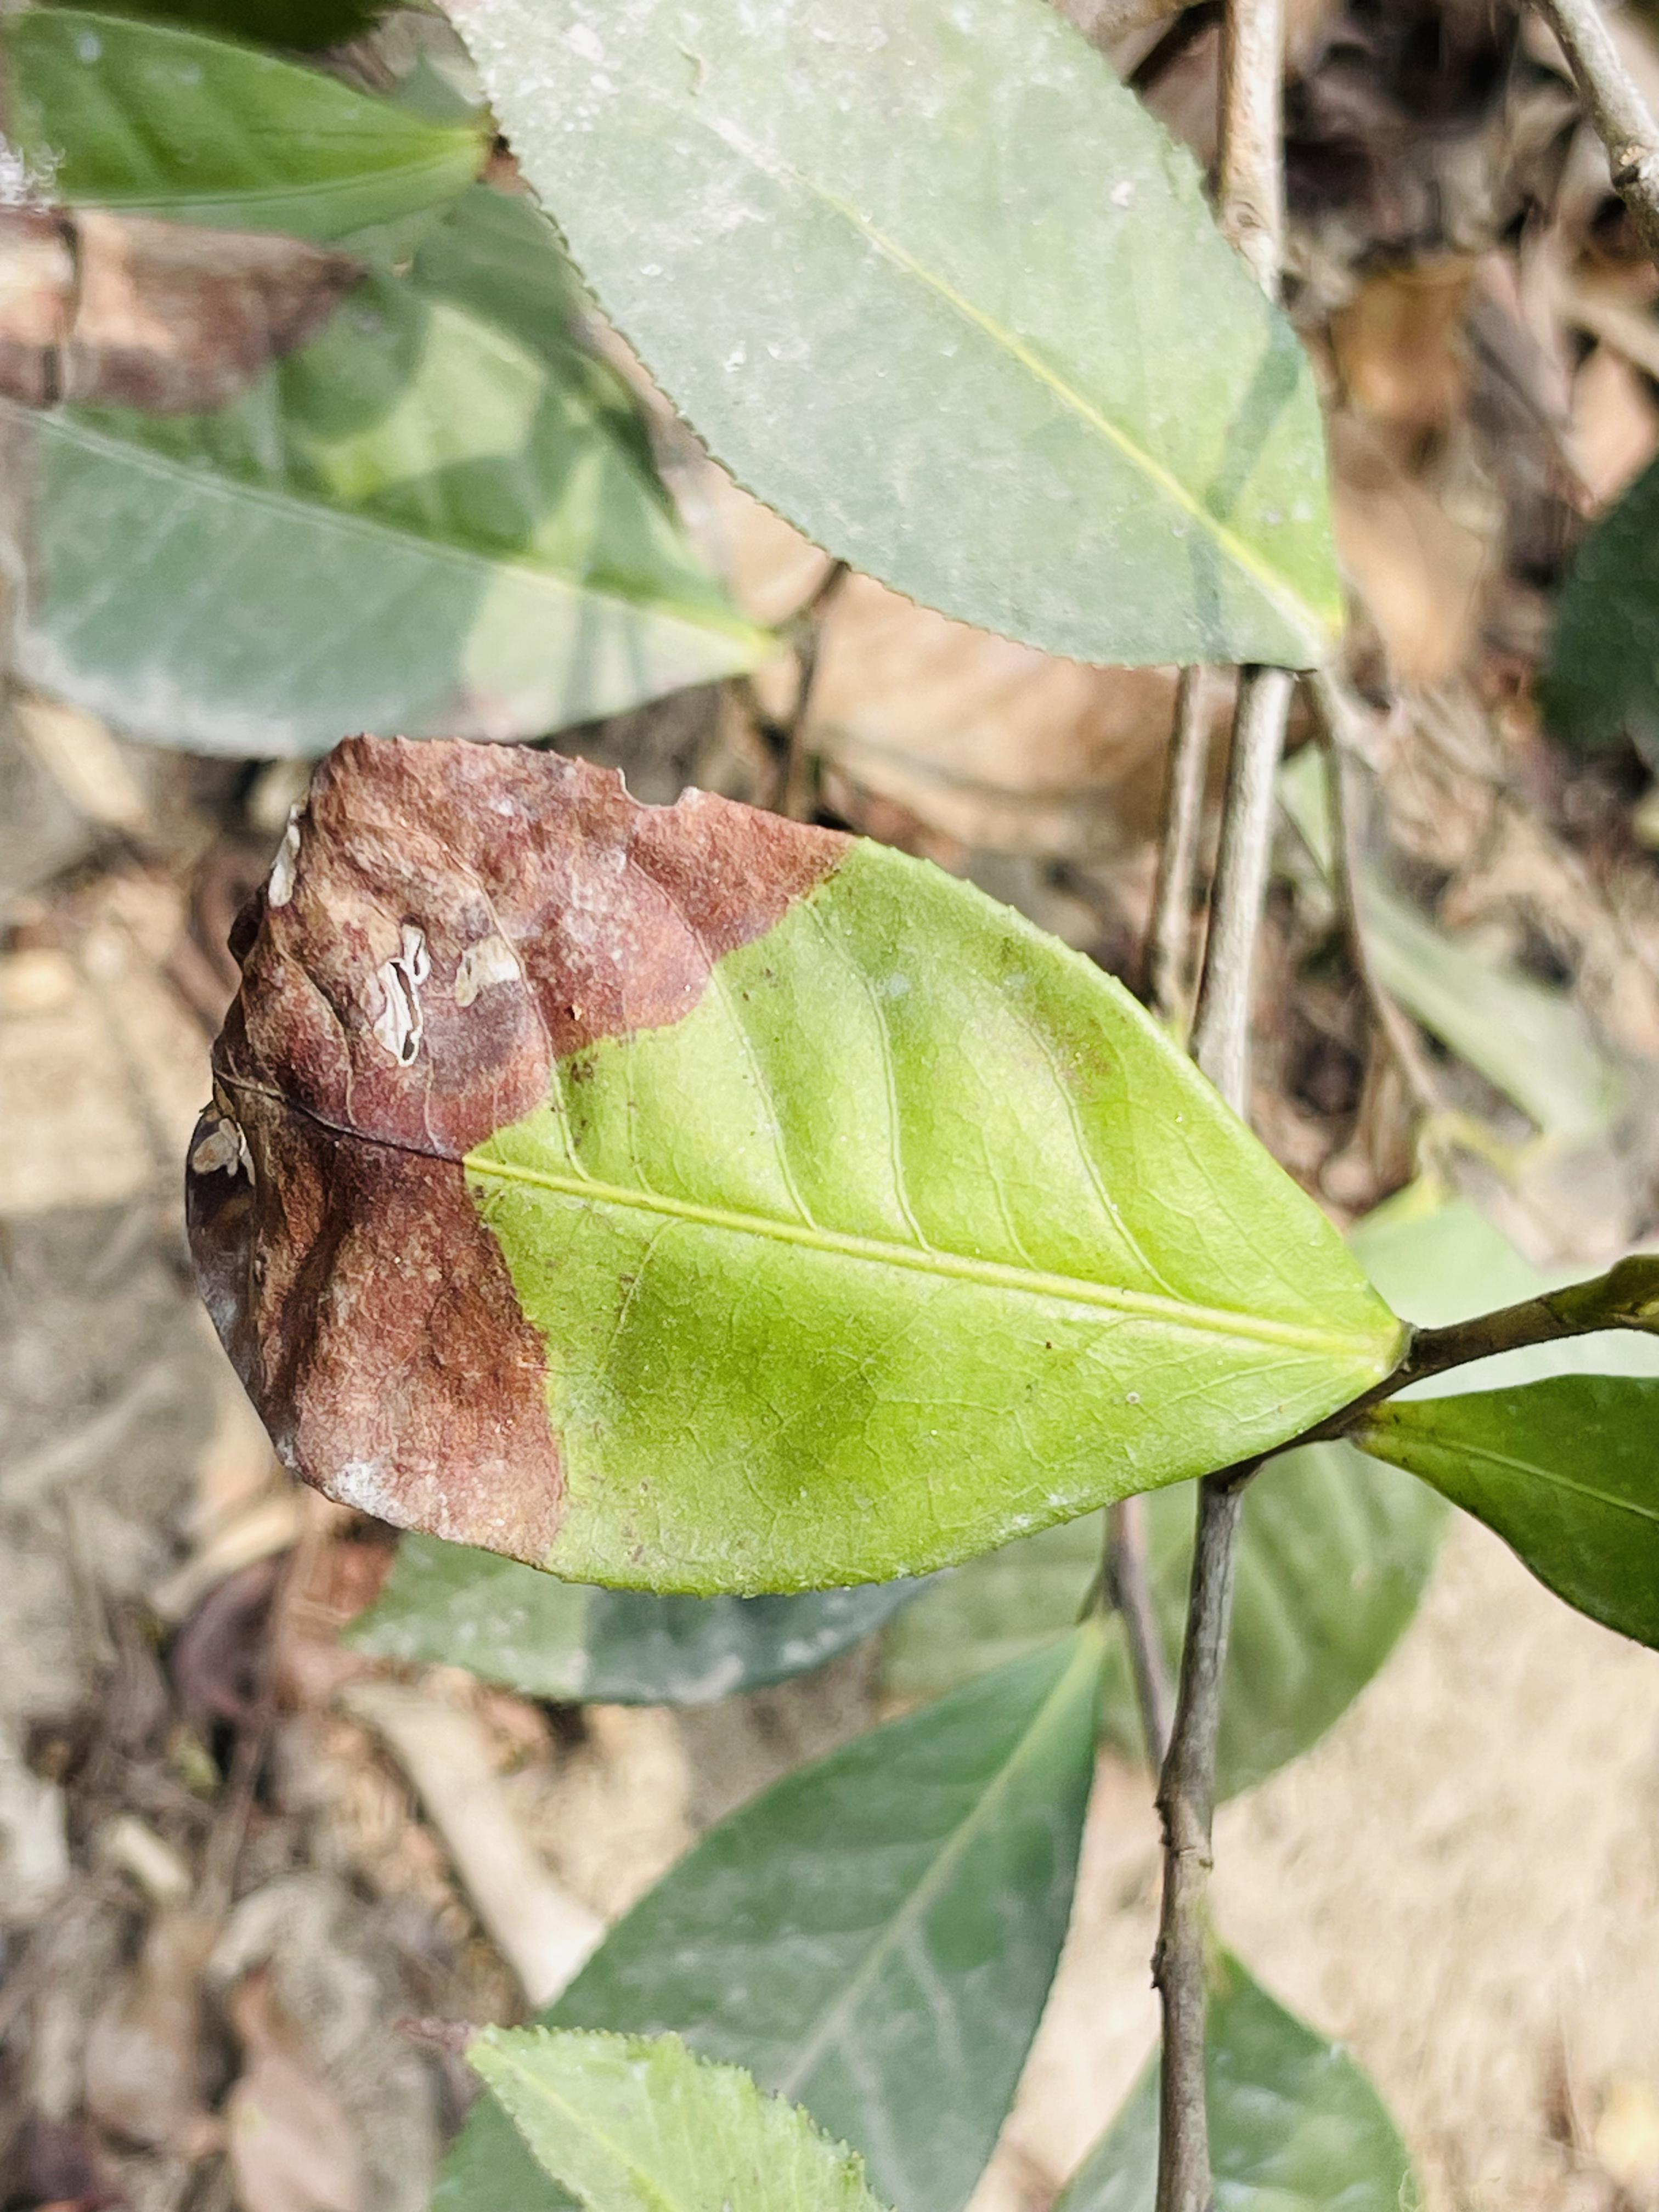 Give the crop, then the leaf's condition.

tea, blight
